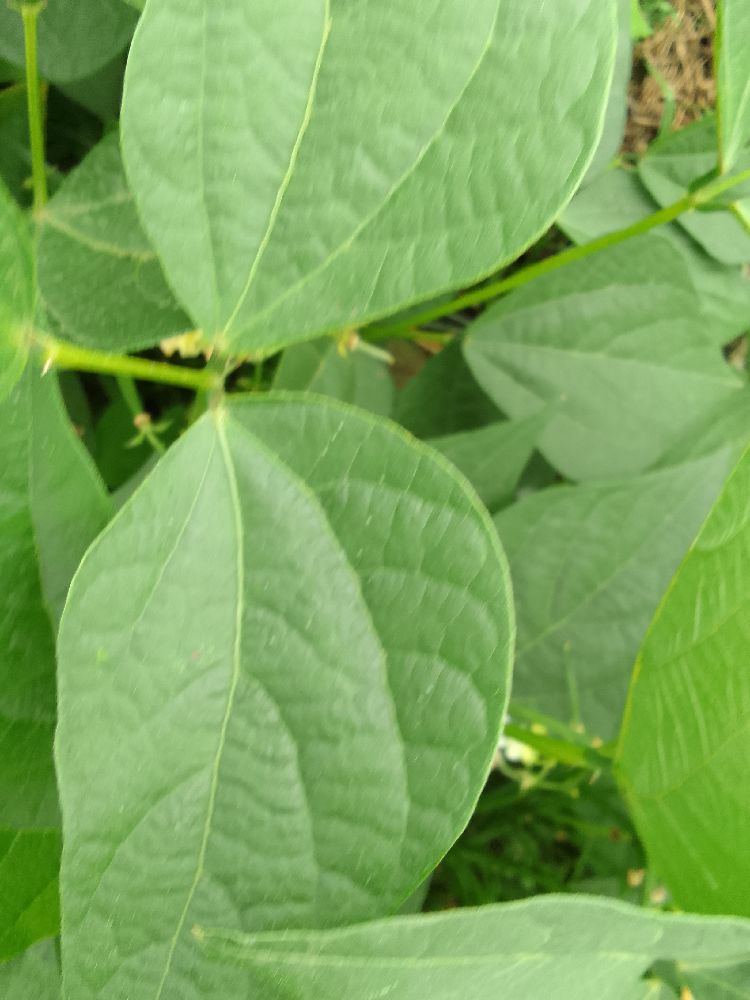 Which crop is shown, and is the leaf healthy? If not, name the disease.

common bean, healthy
